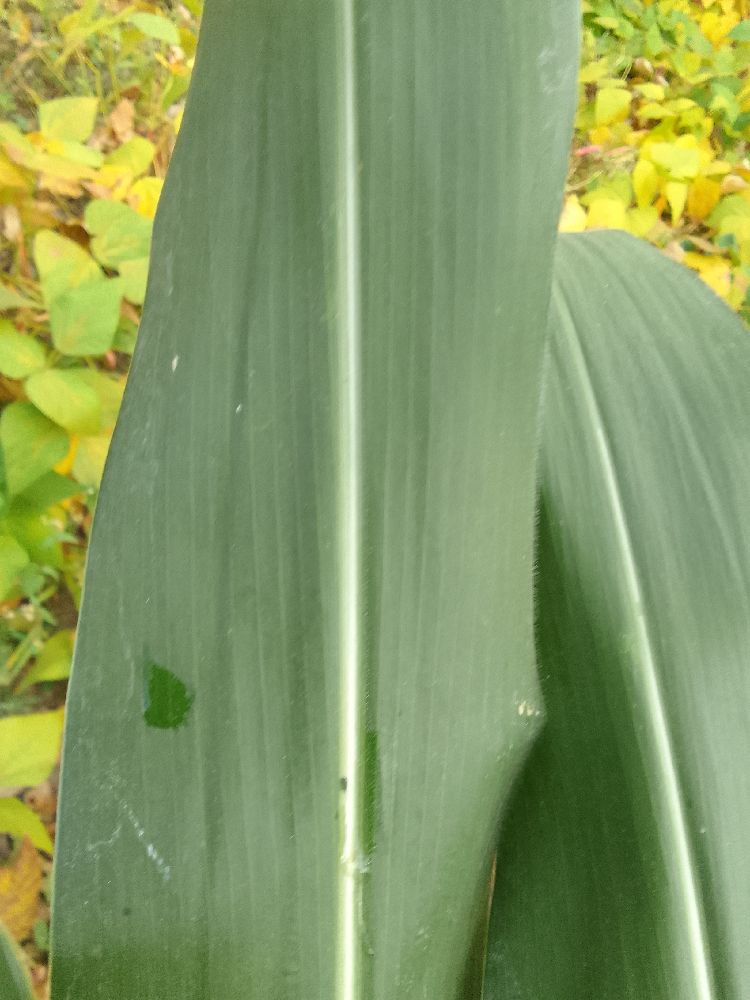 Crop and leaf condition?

maize, healthy
